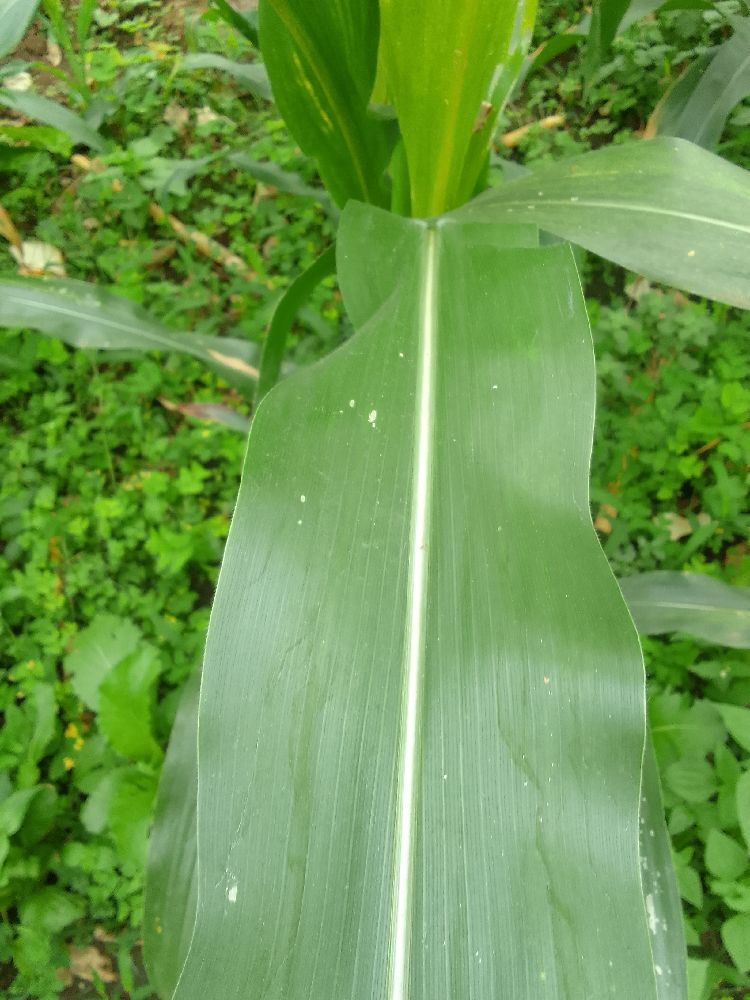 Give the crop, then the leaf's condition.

maize, healthy
